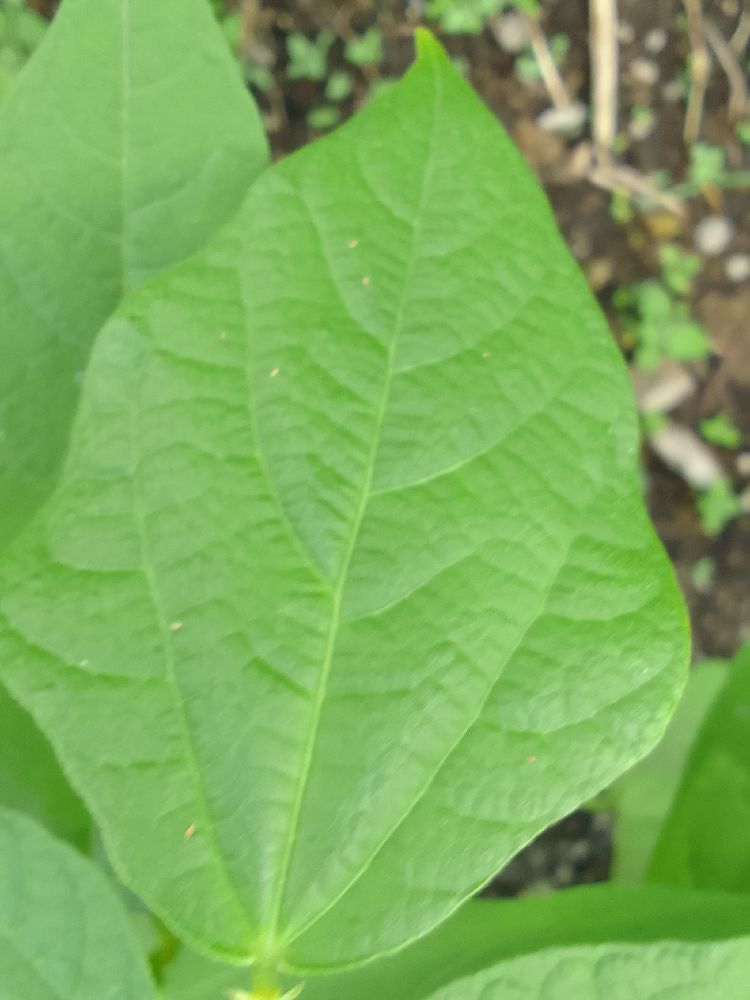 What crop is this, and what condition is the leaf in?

common bean, healthy
